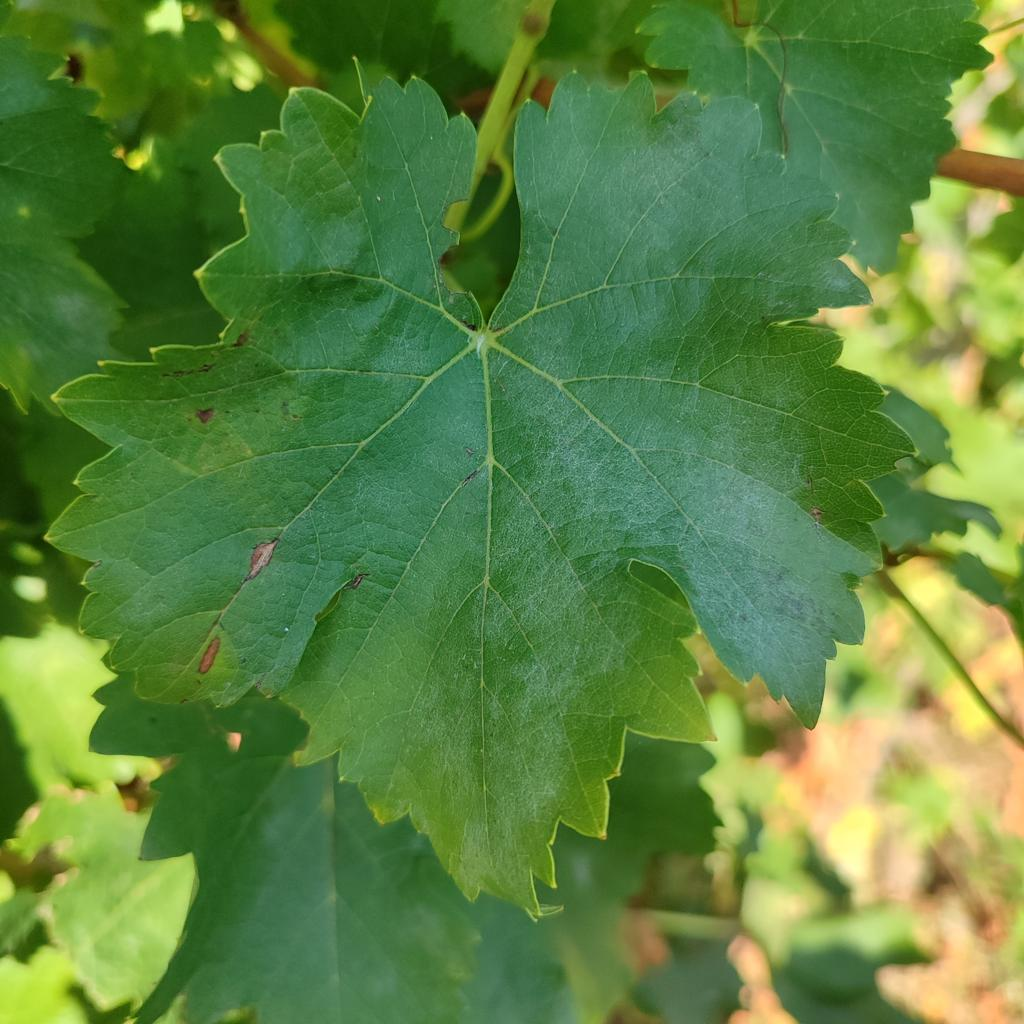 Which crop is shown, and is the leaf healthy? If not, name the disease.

grapevine, powdery mildew
